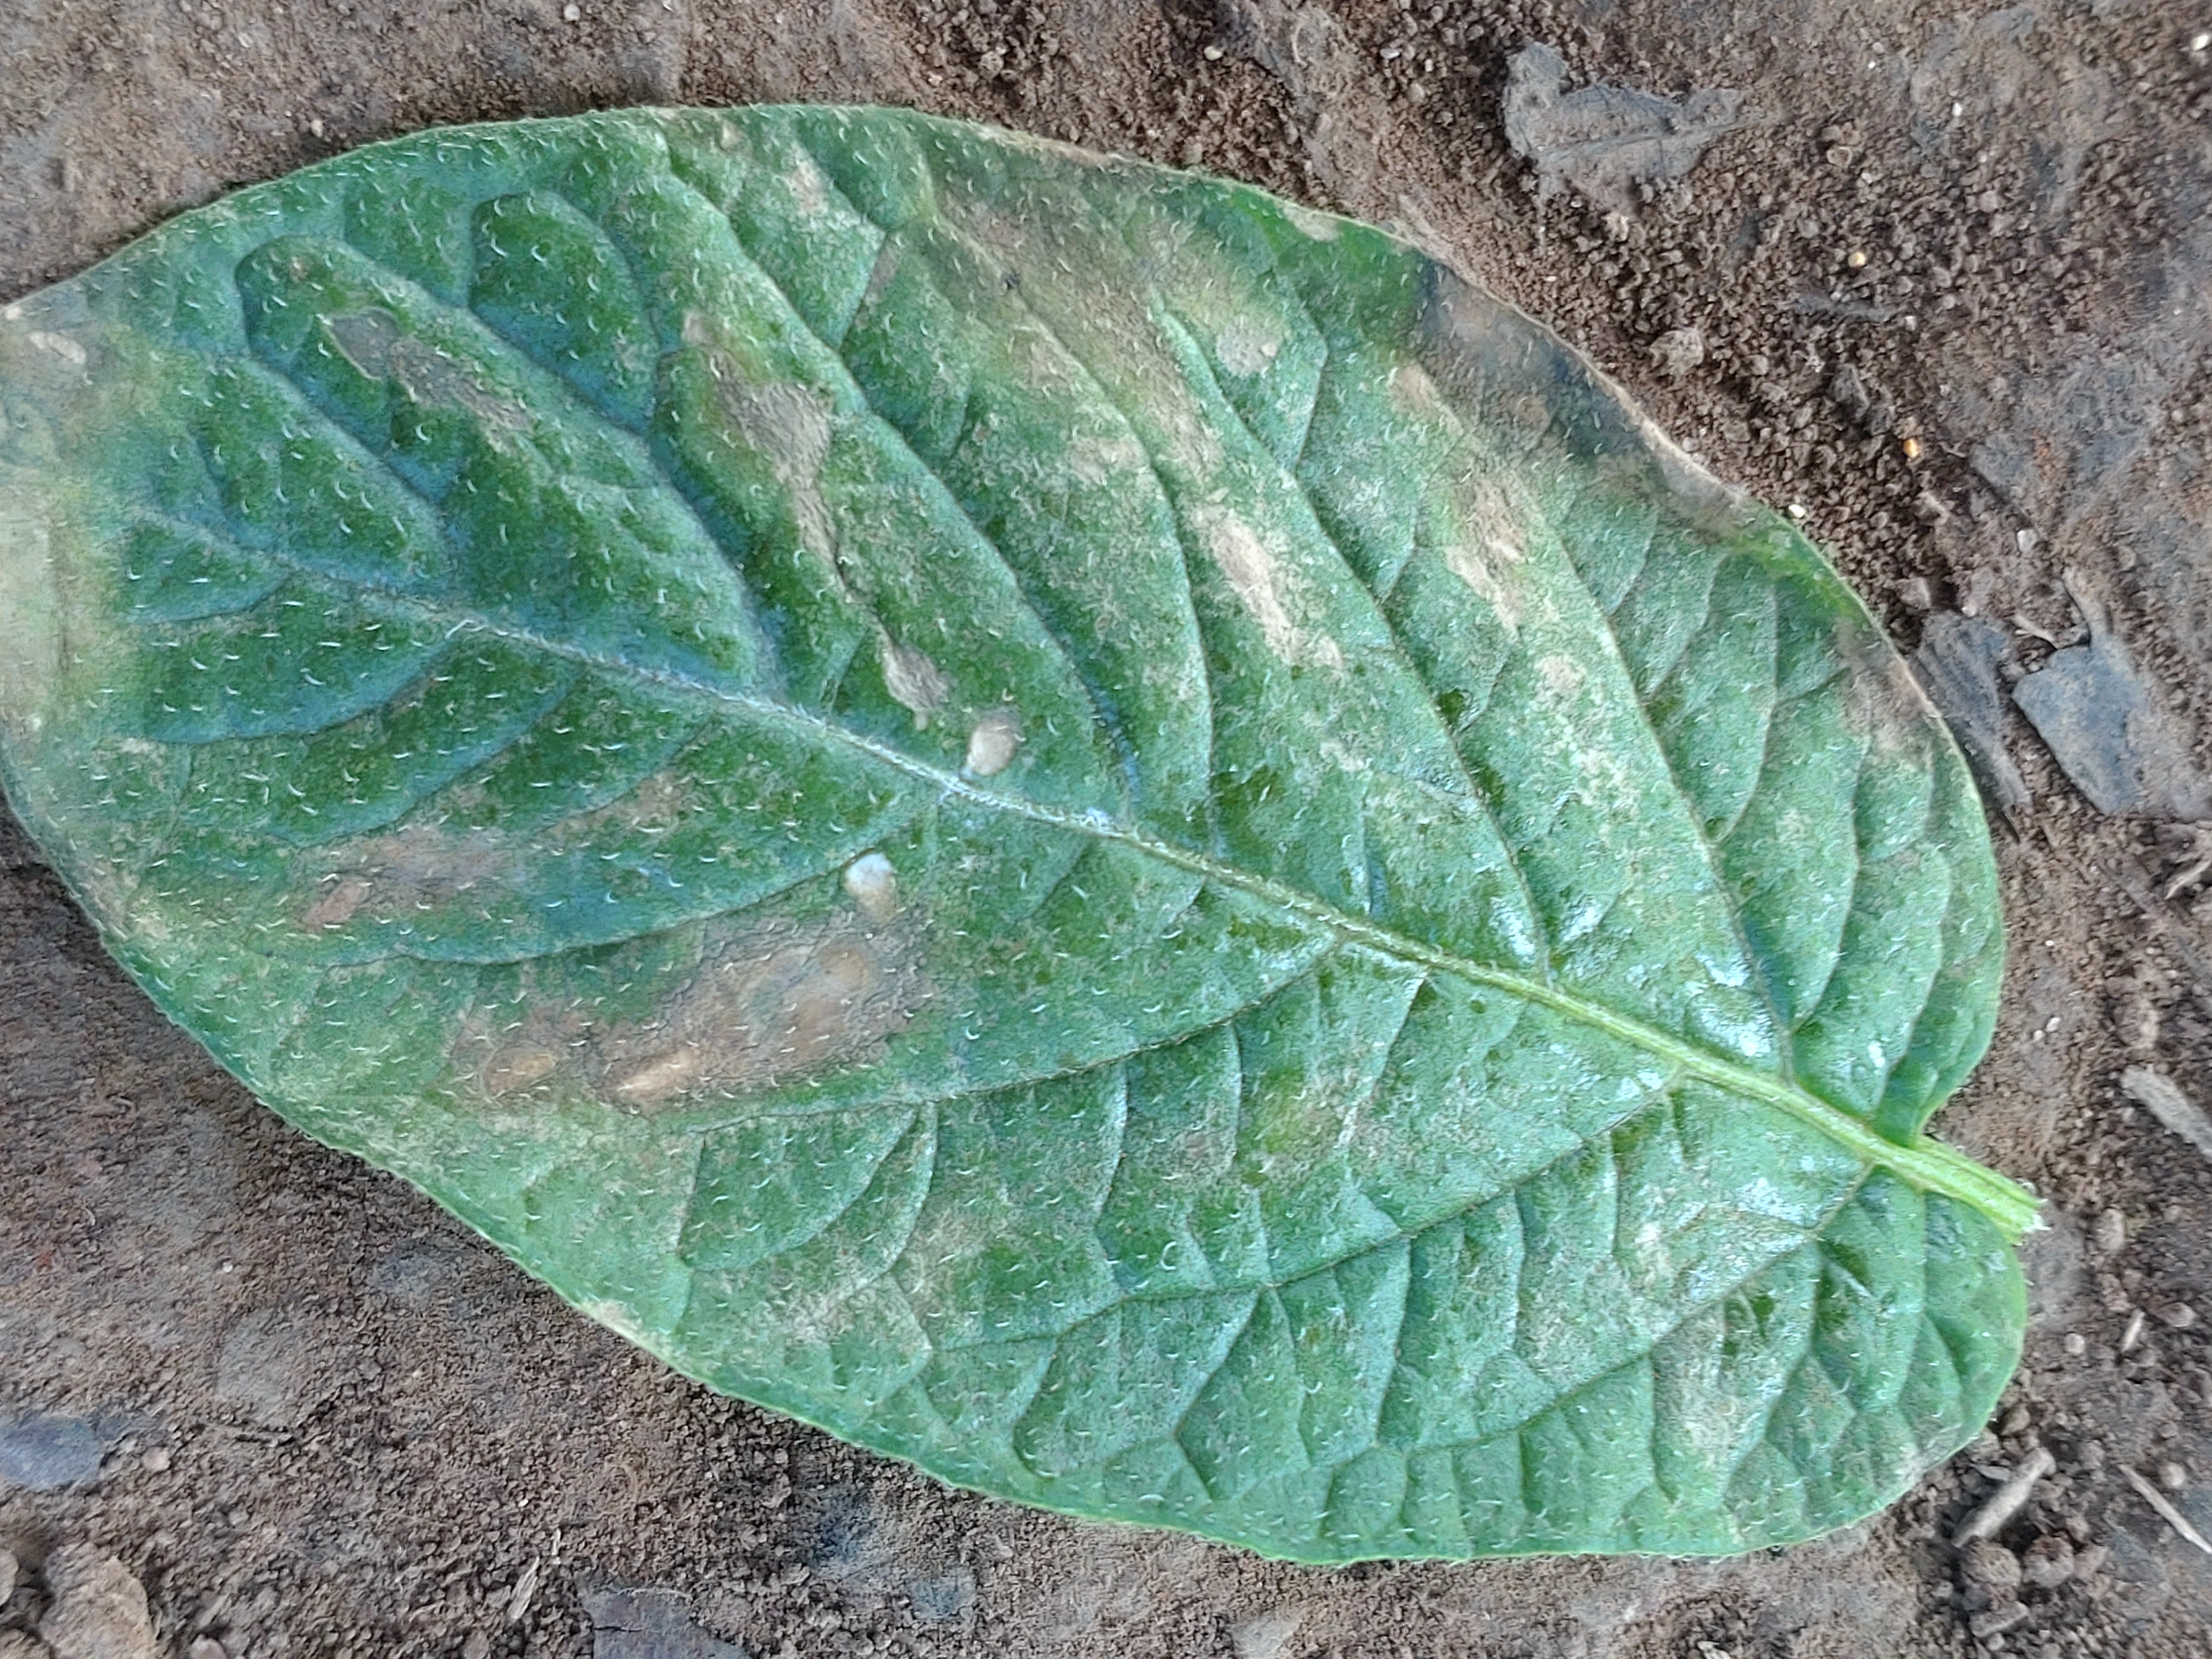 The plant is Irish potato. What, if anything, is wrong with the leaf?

early blight
